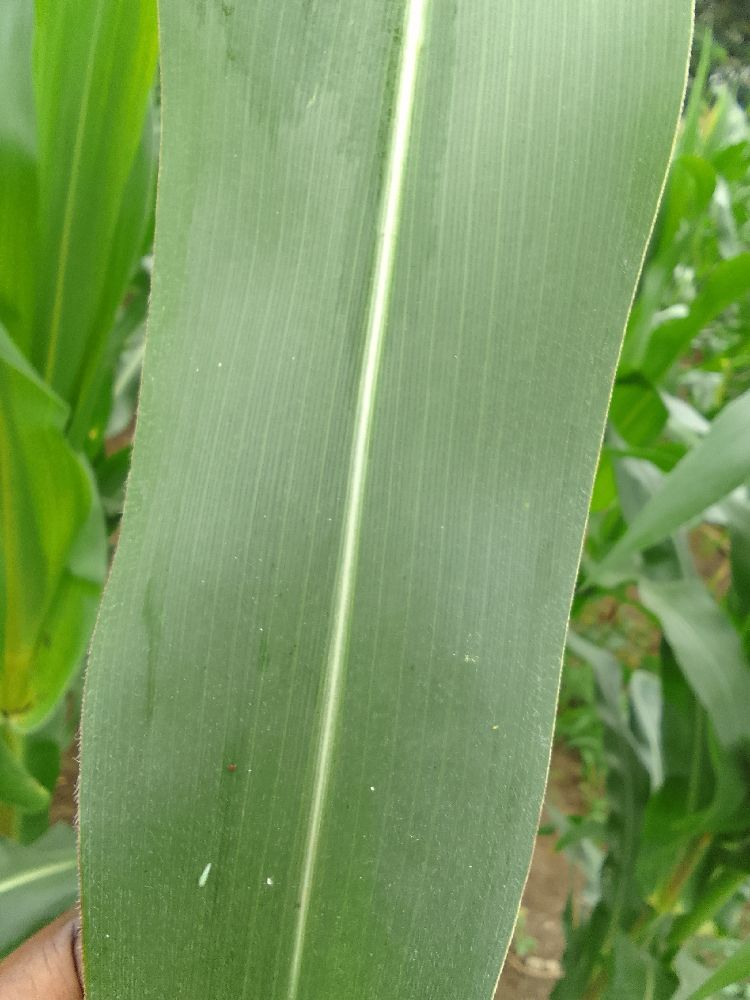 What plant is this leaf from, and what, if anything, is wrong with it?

maize, healthy
